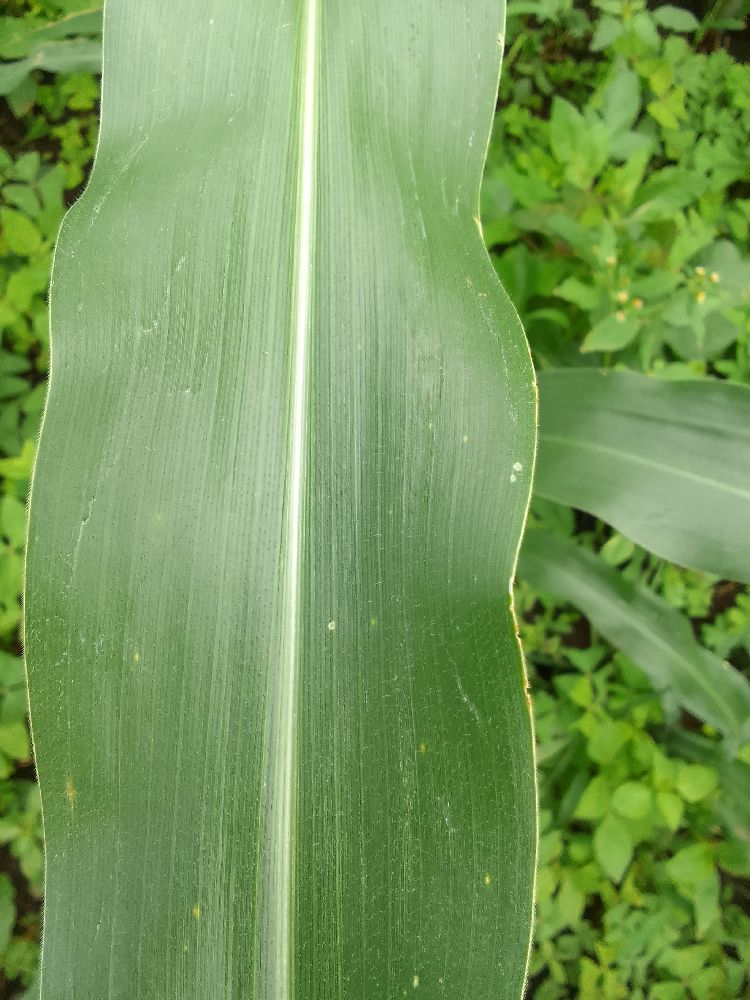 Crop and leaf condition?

maize, healthy
